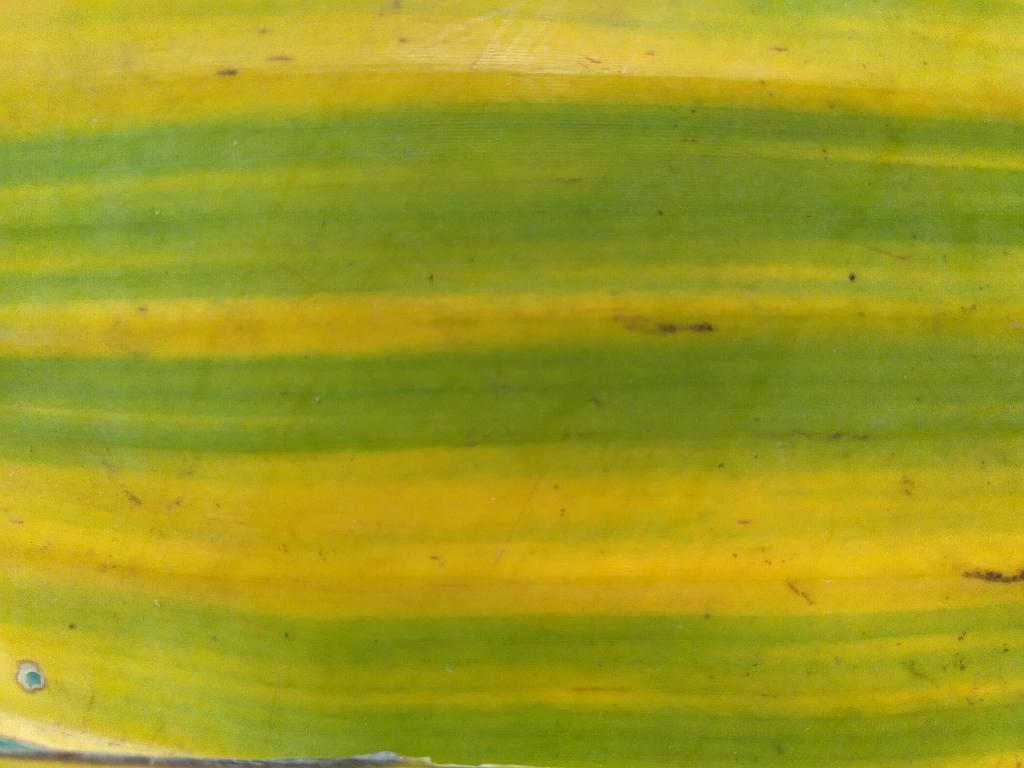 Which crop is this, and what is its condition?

banana, fusarium wilt race 1
